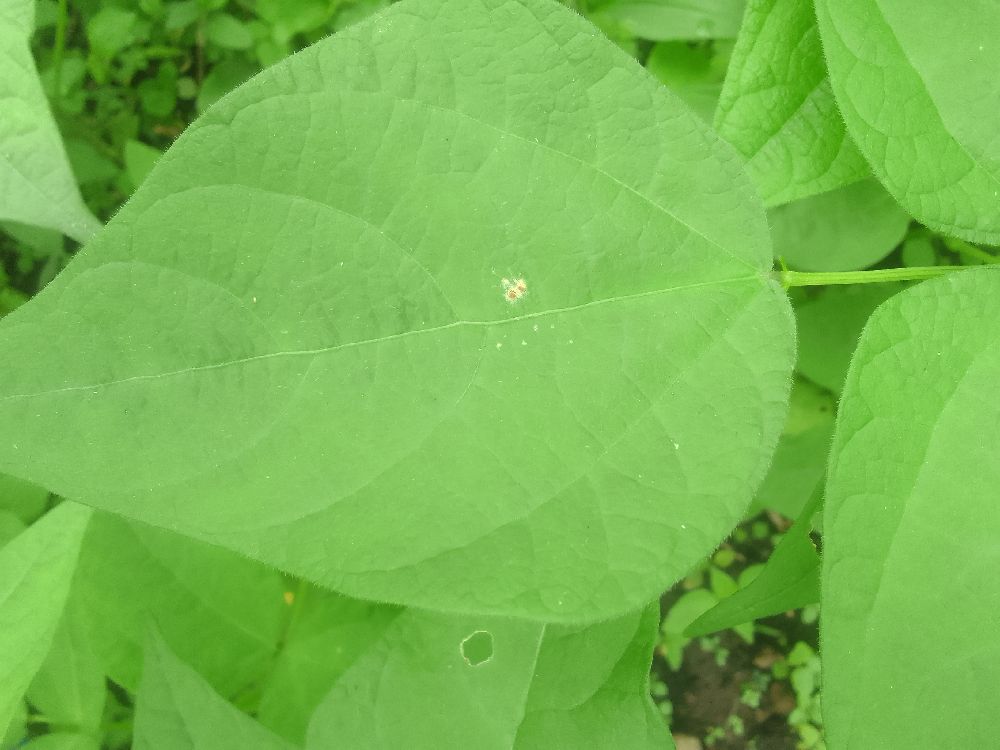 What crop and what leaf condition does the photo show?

common bean, healthy
